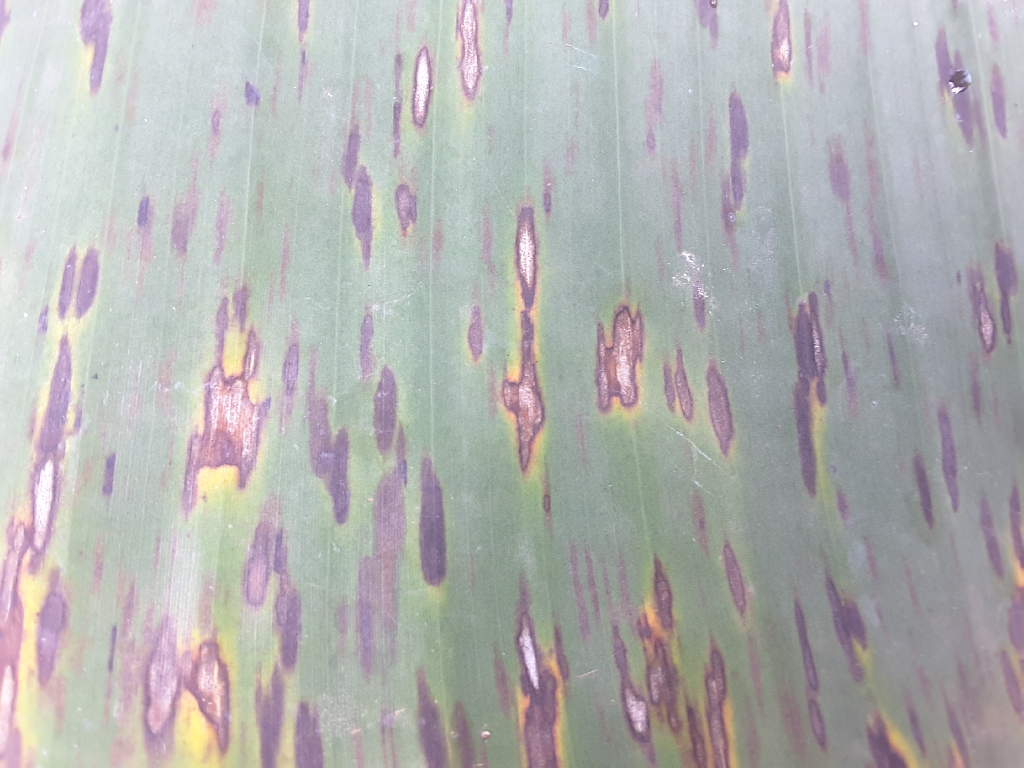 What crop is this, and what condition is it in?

banana, black sigatoka
